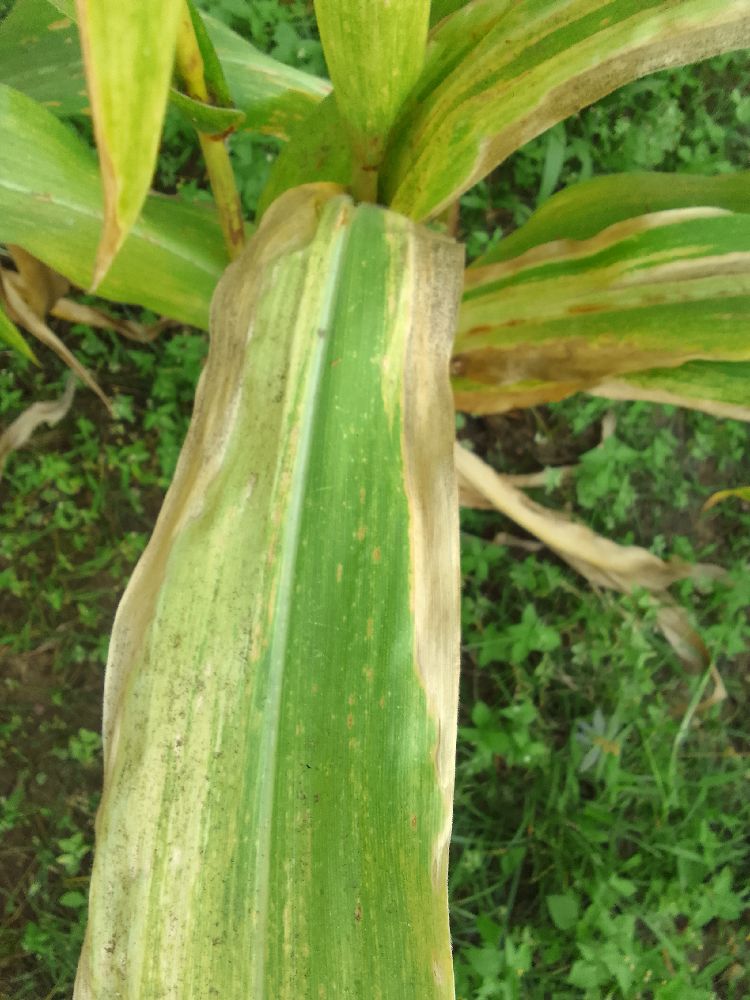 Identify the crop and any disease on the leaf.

maize, maize lethal necrosis
